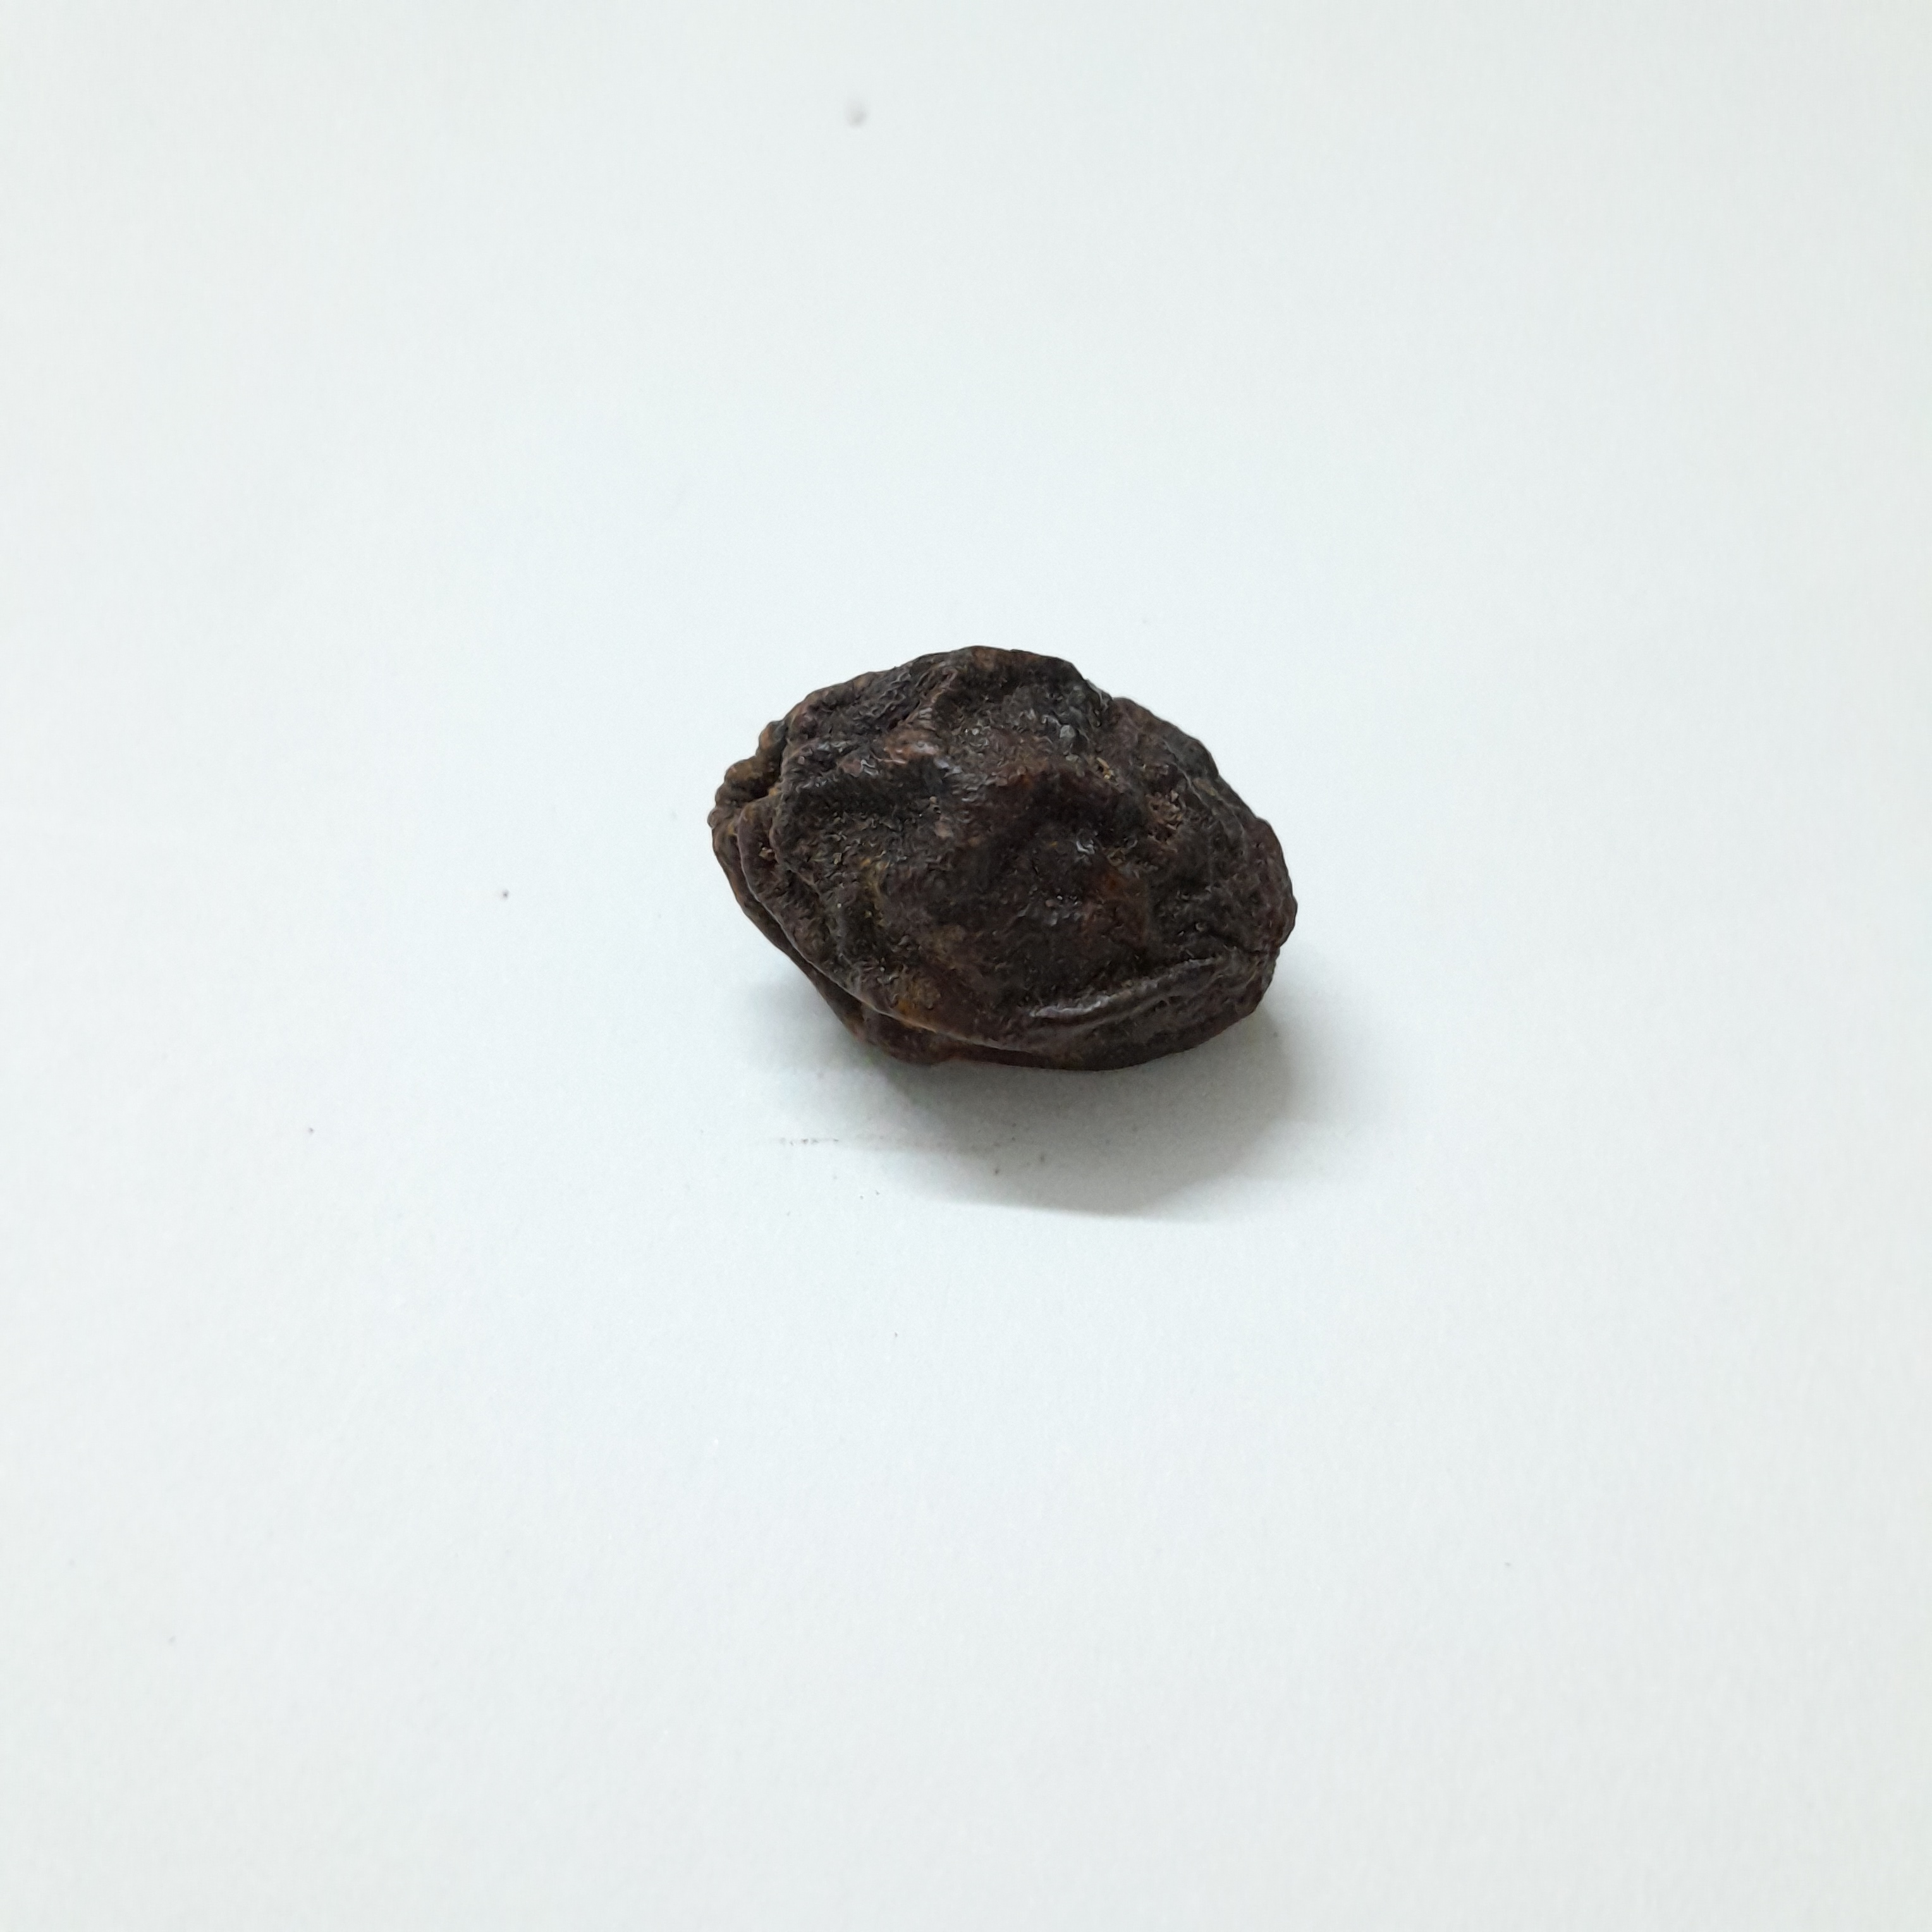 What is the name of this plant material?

kadukharik
